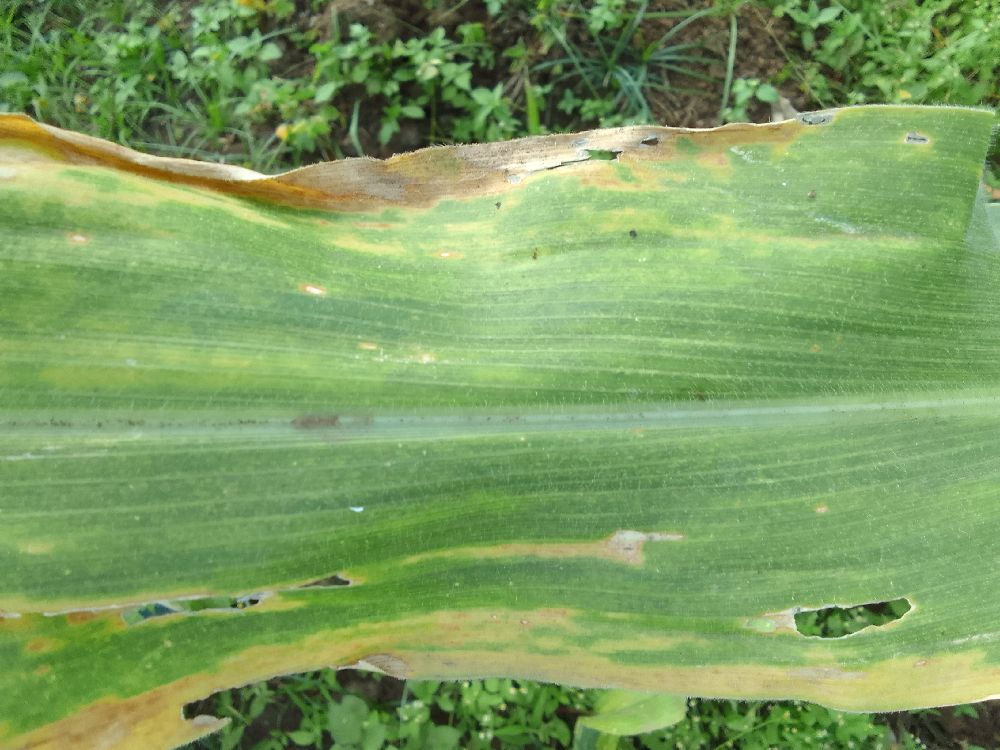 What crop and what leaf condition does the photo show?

maize, maize lethal necrosis
